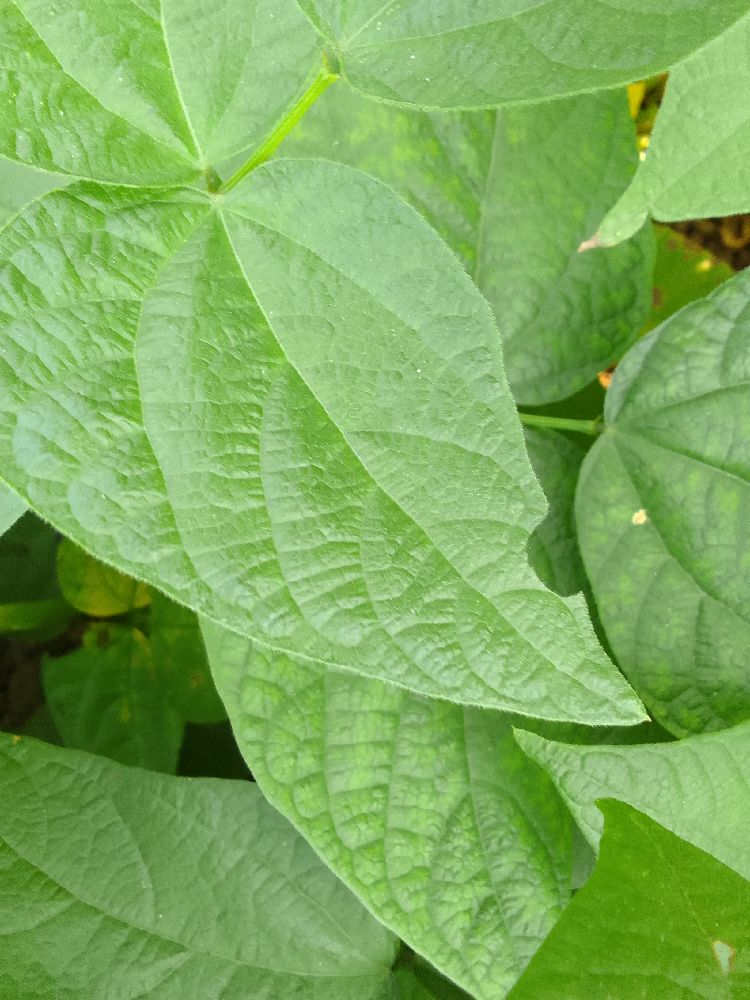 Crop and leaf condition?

common bean, healthy
